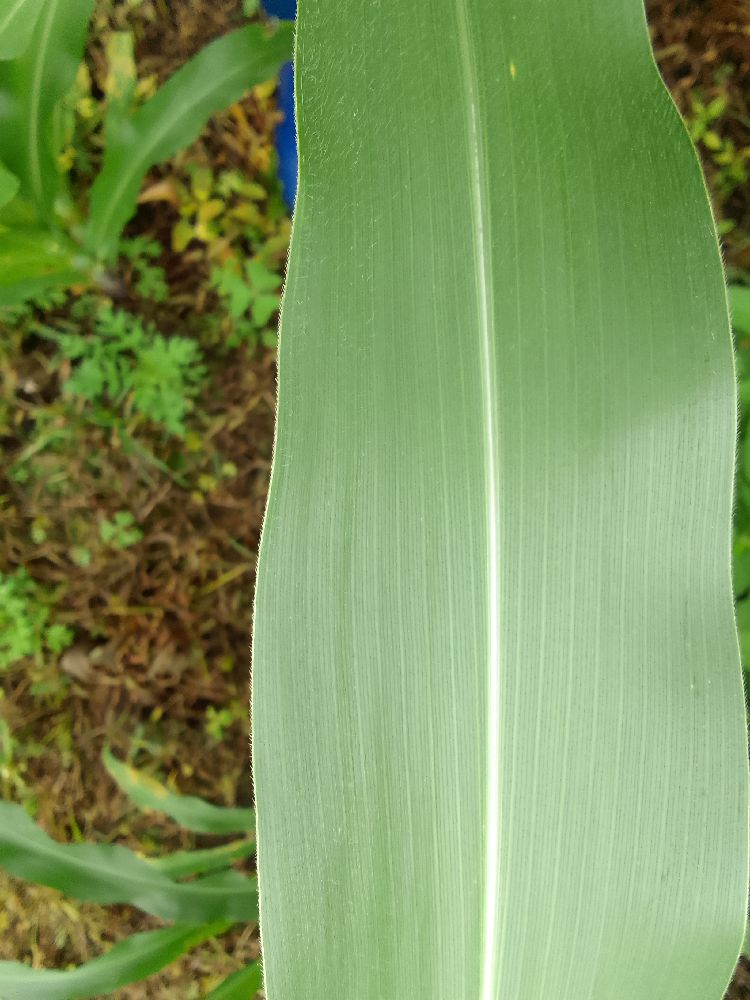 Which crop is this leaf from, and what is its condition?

maize, healthy
